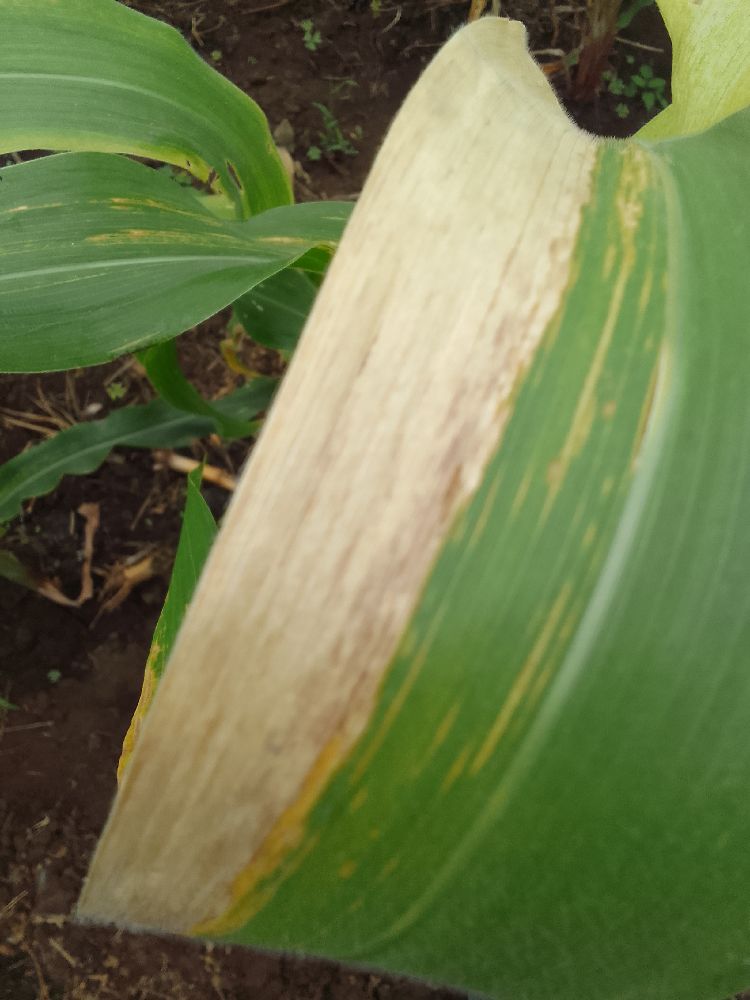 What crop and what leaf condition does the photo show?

maize, maize lethal necrosis
